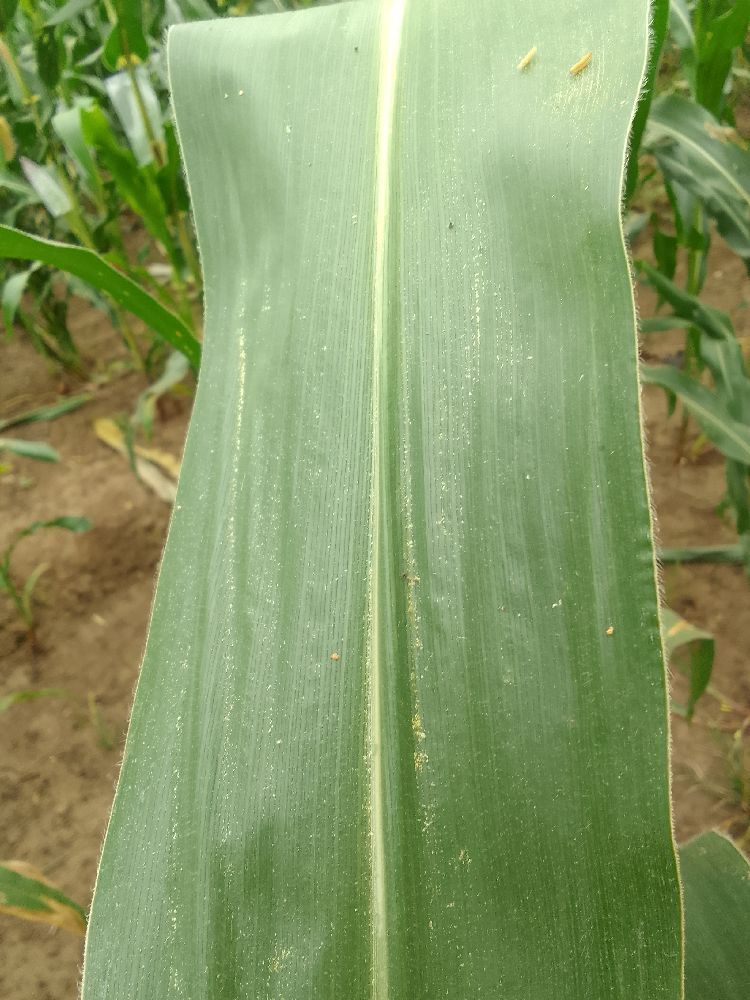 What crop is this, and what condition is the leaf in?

maize, healthy
